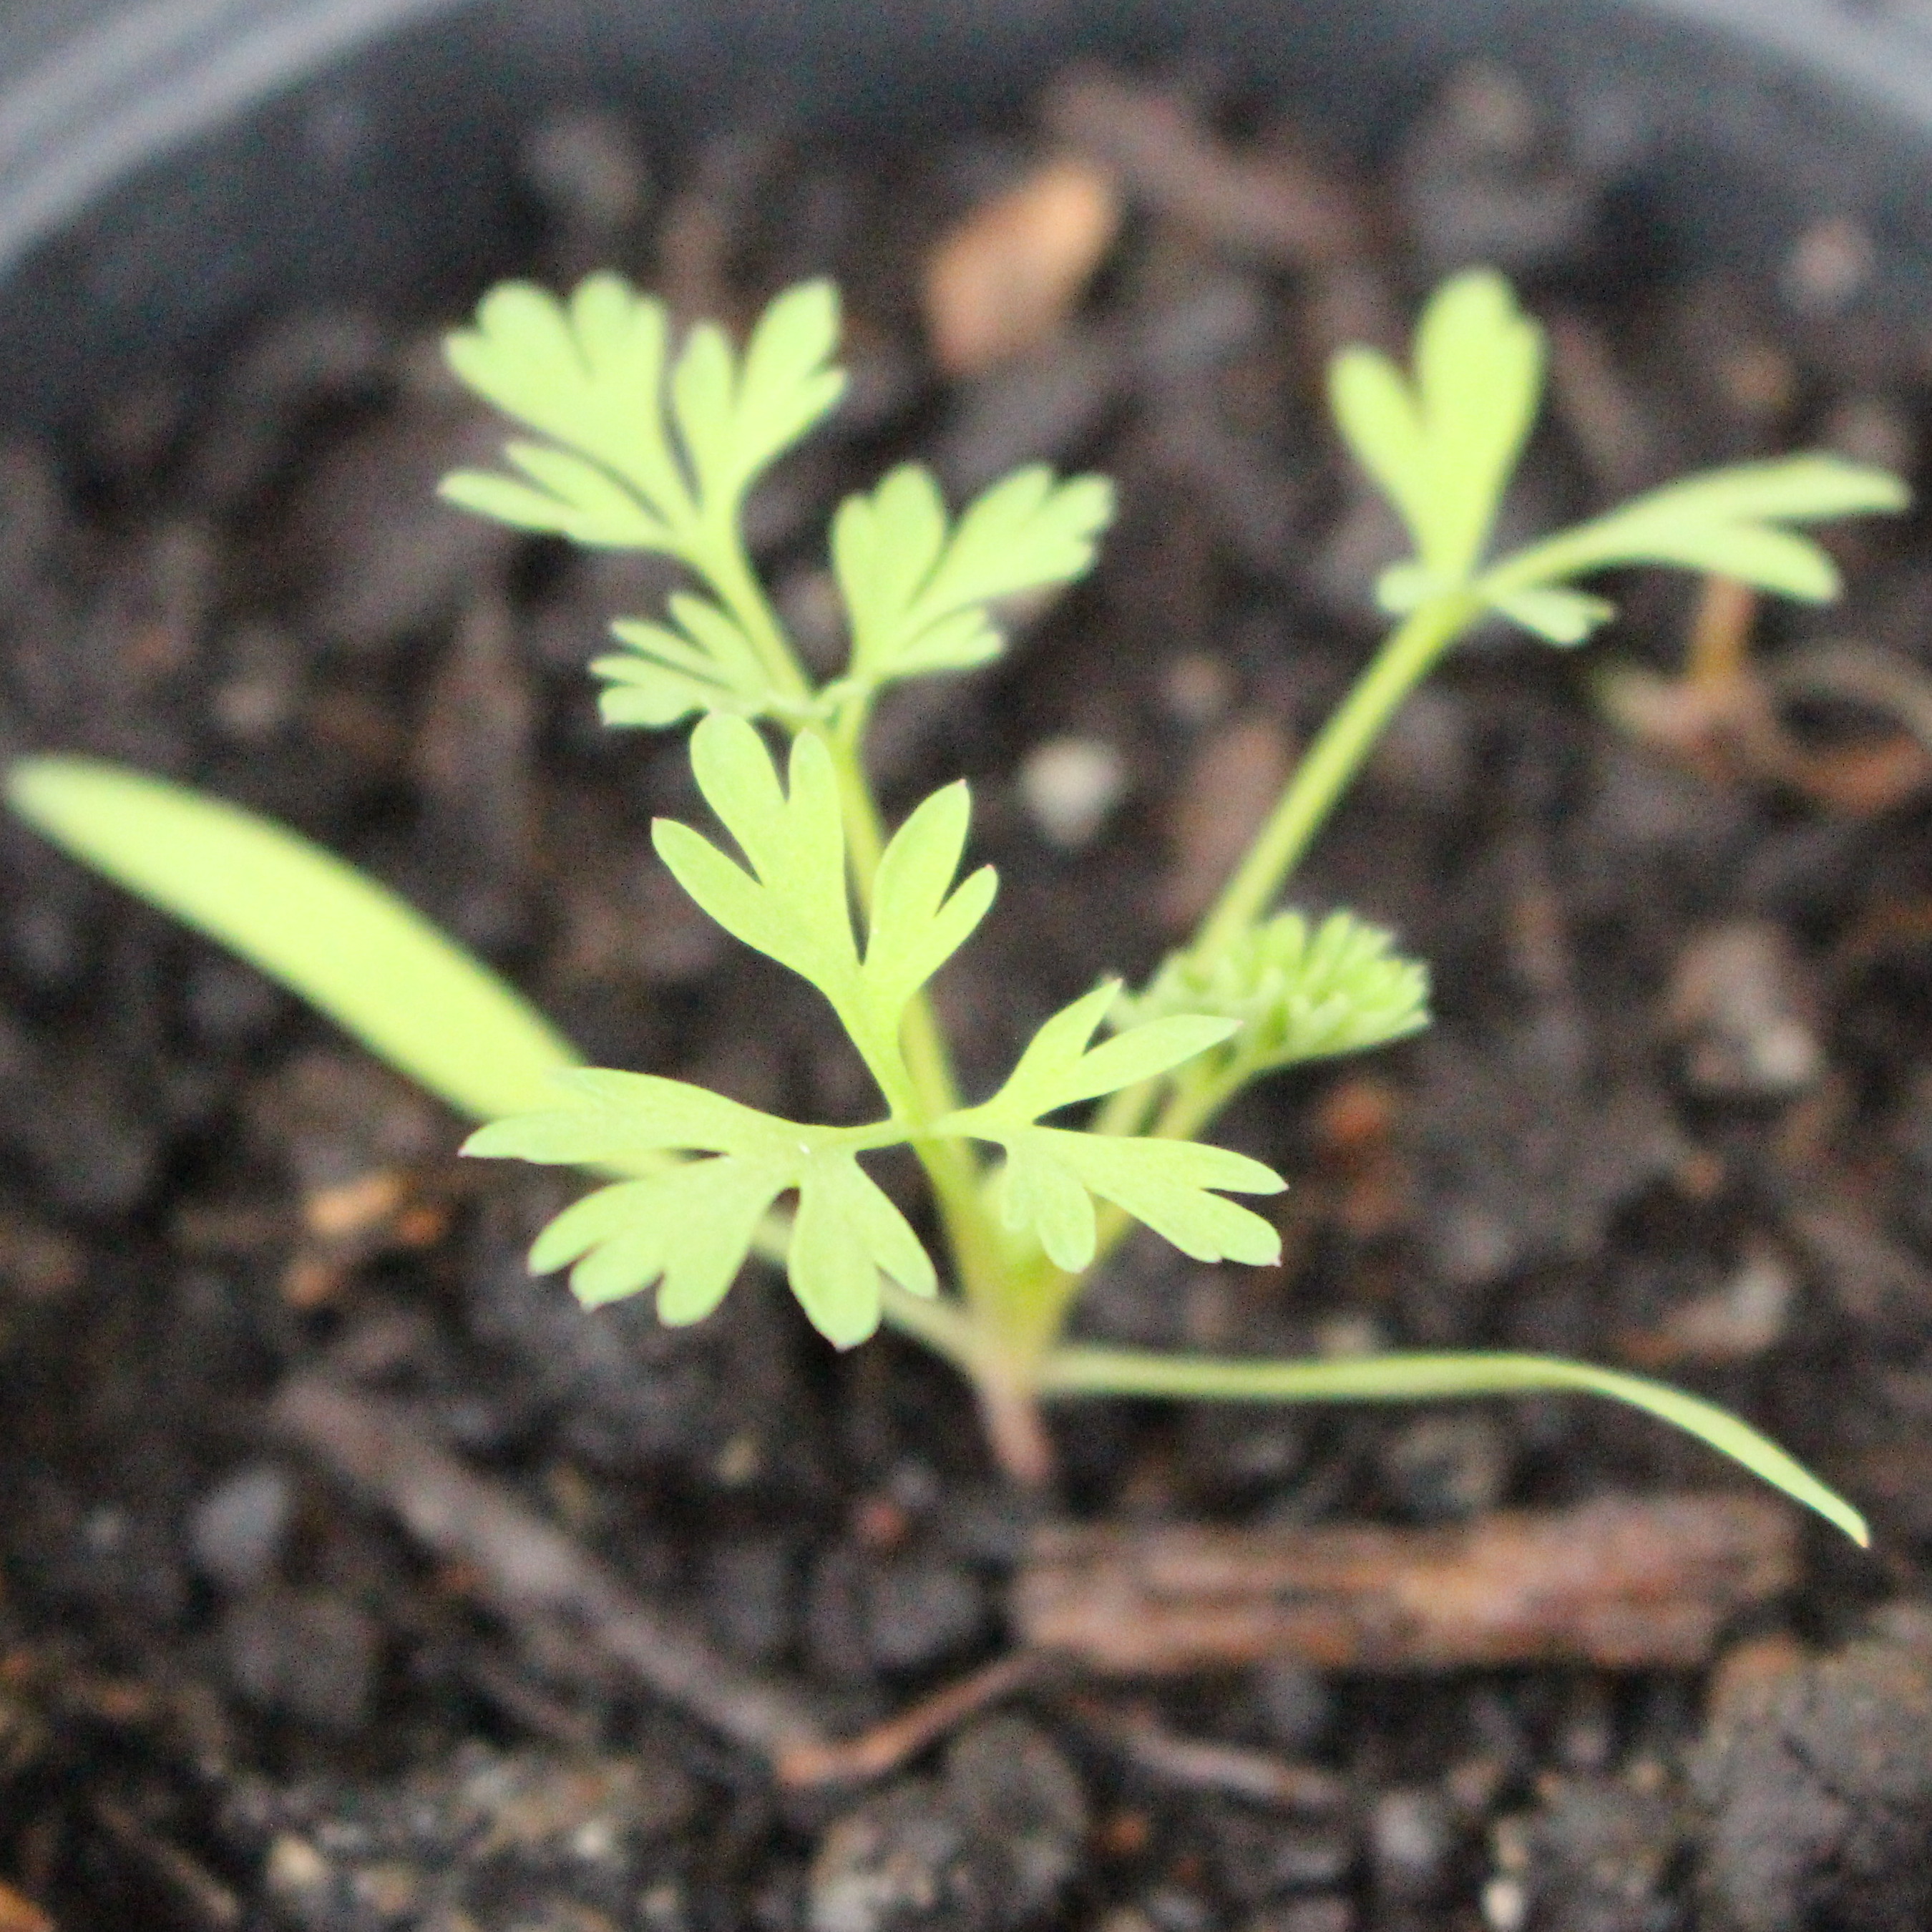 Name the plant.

Fumaria officinalis
